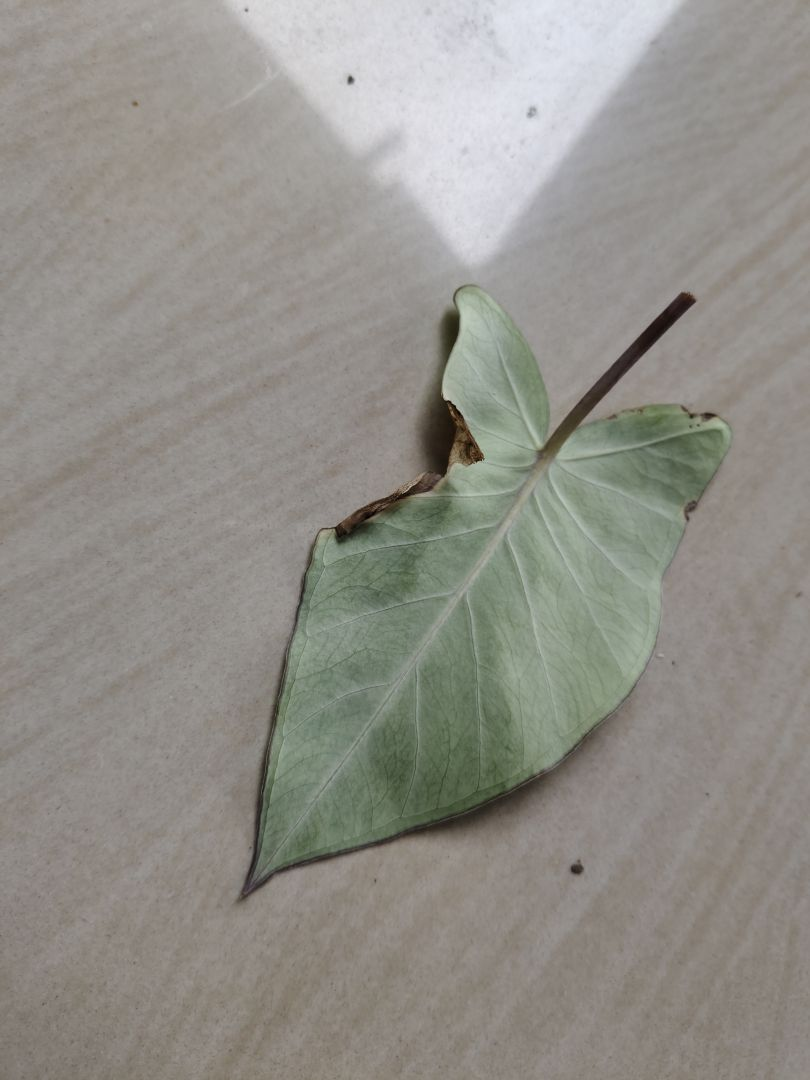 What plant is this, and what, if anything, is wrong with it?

taro, leaf blight
